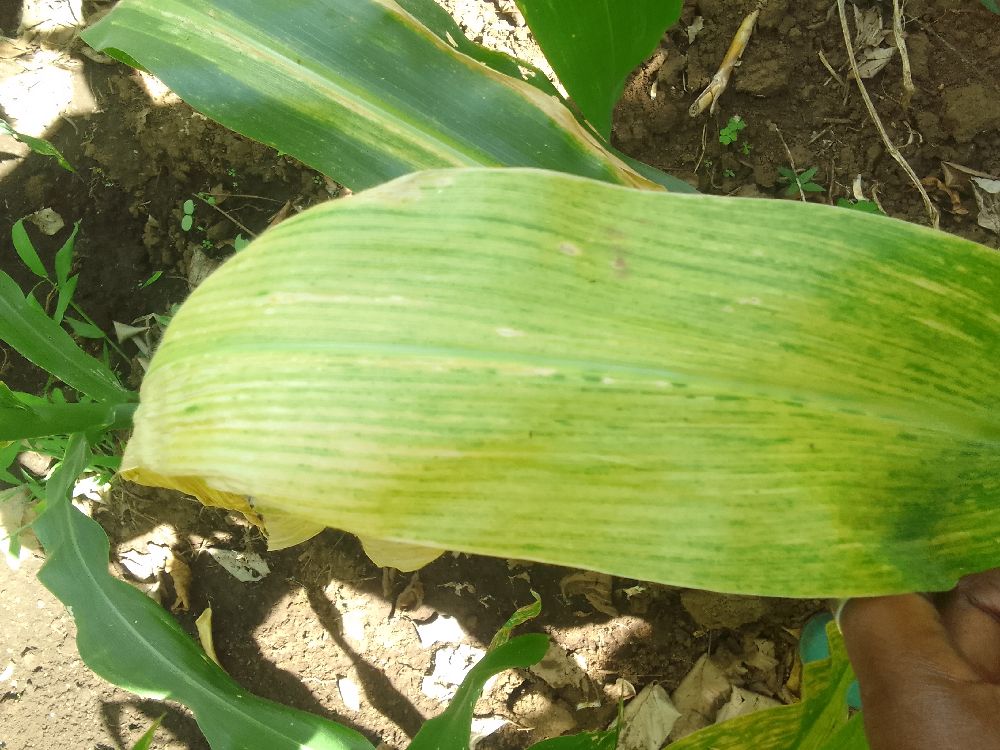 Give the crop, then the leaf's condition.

maize, maize lethal necrosis
